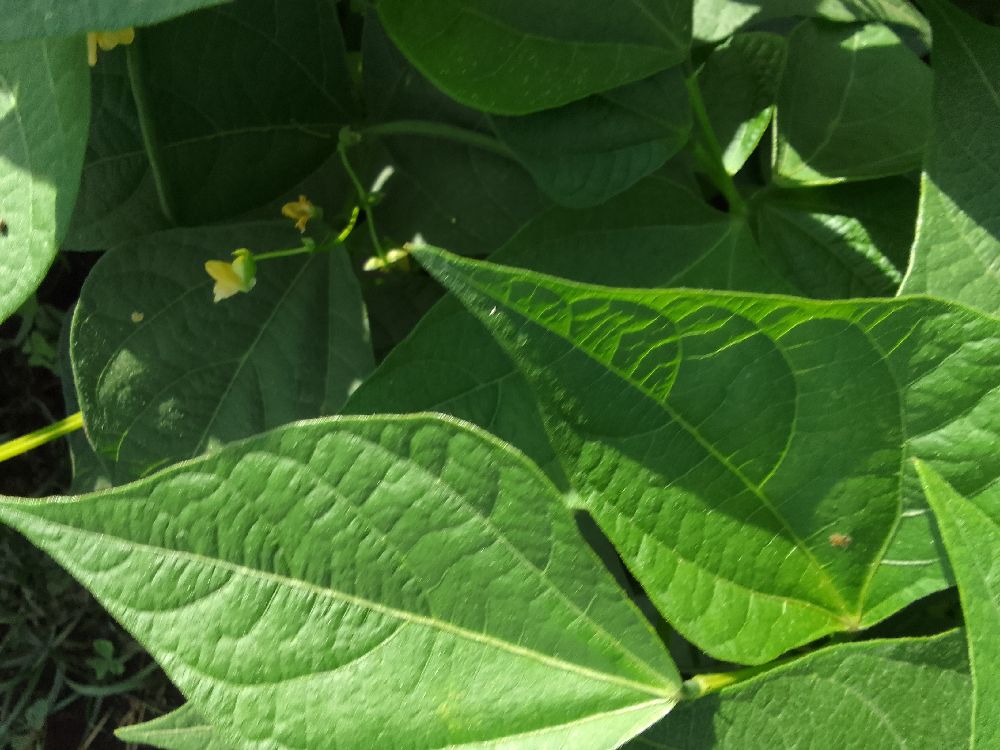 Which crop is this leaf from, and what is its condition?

common bean, healthy
